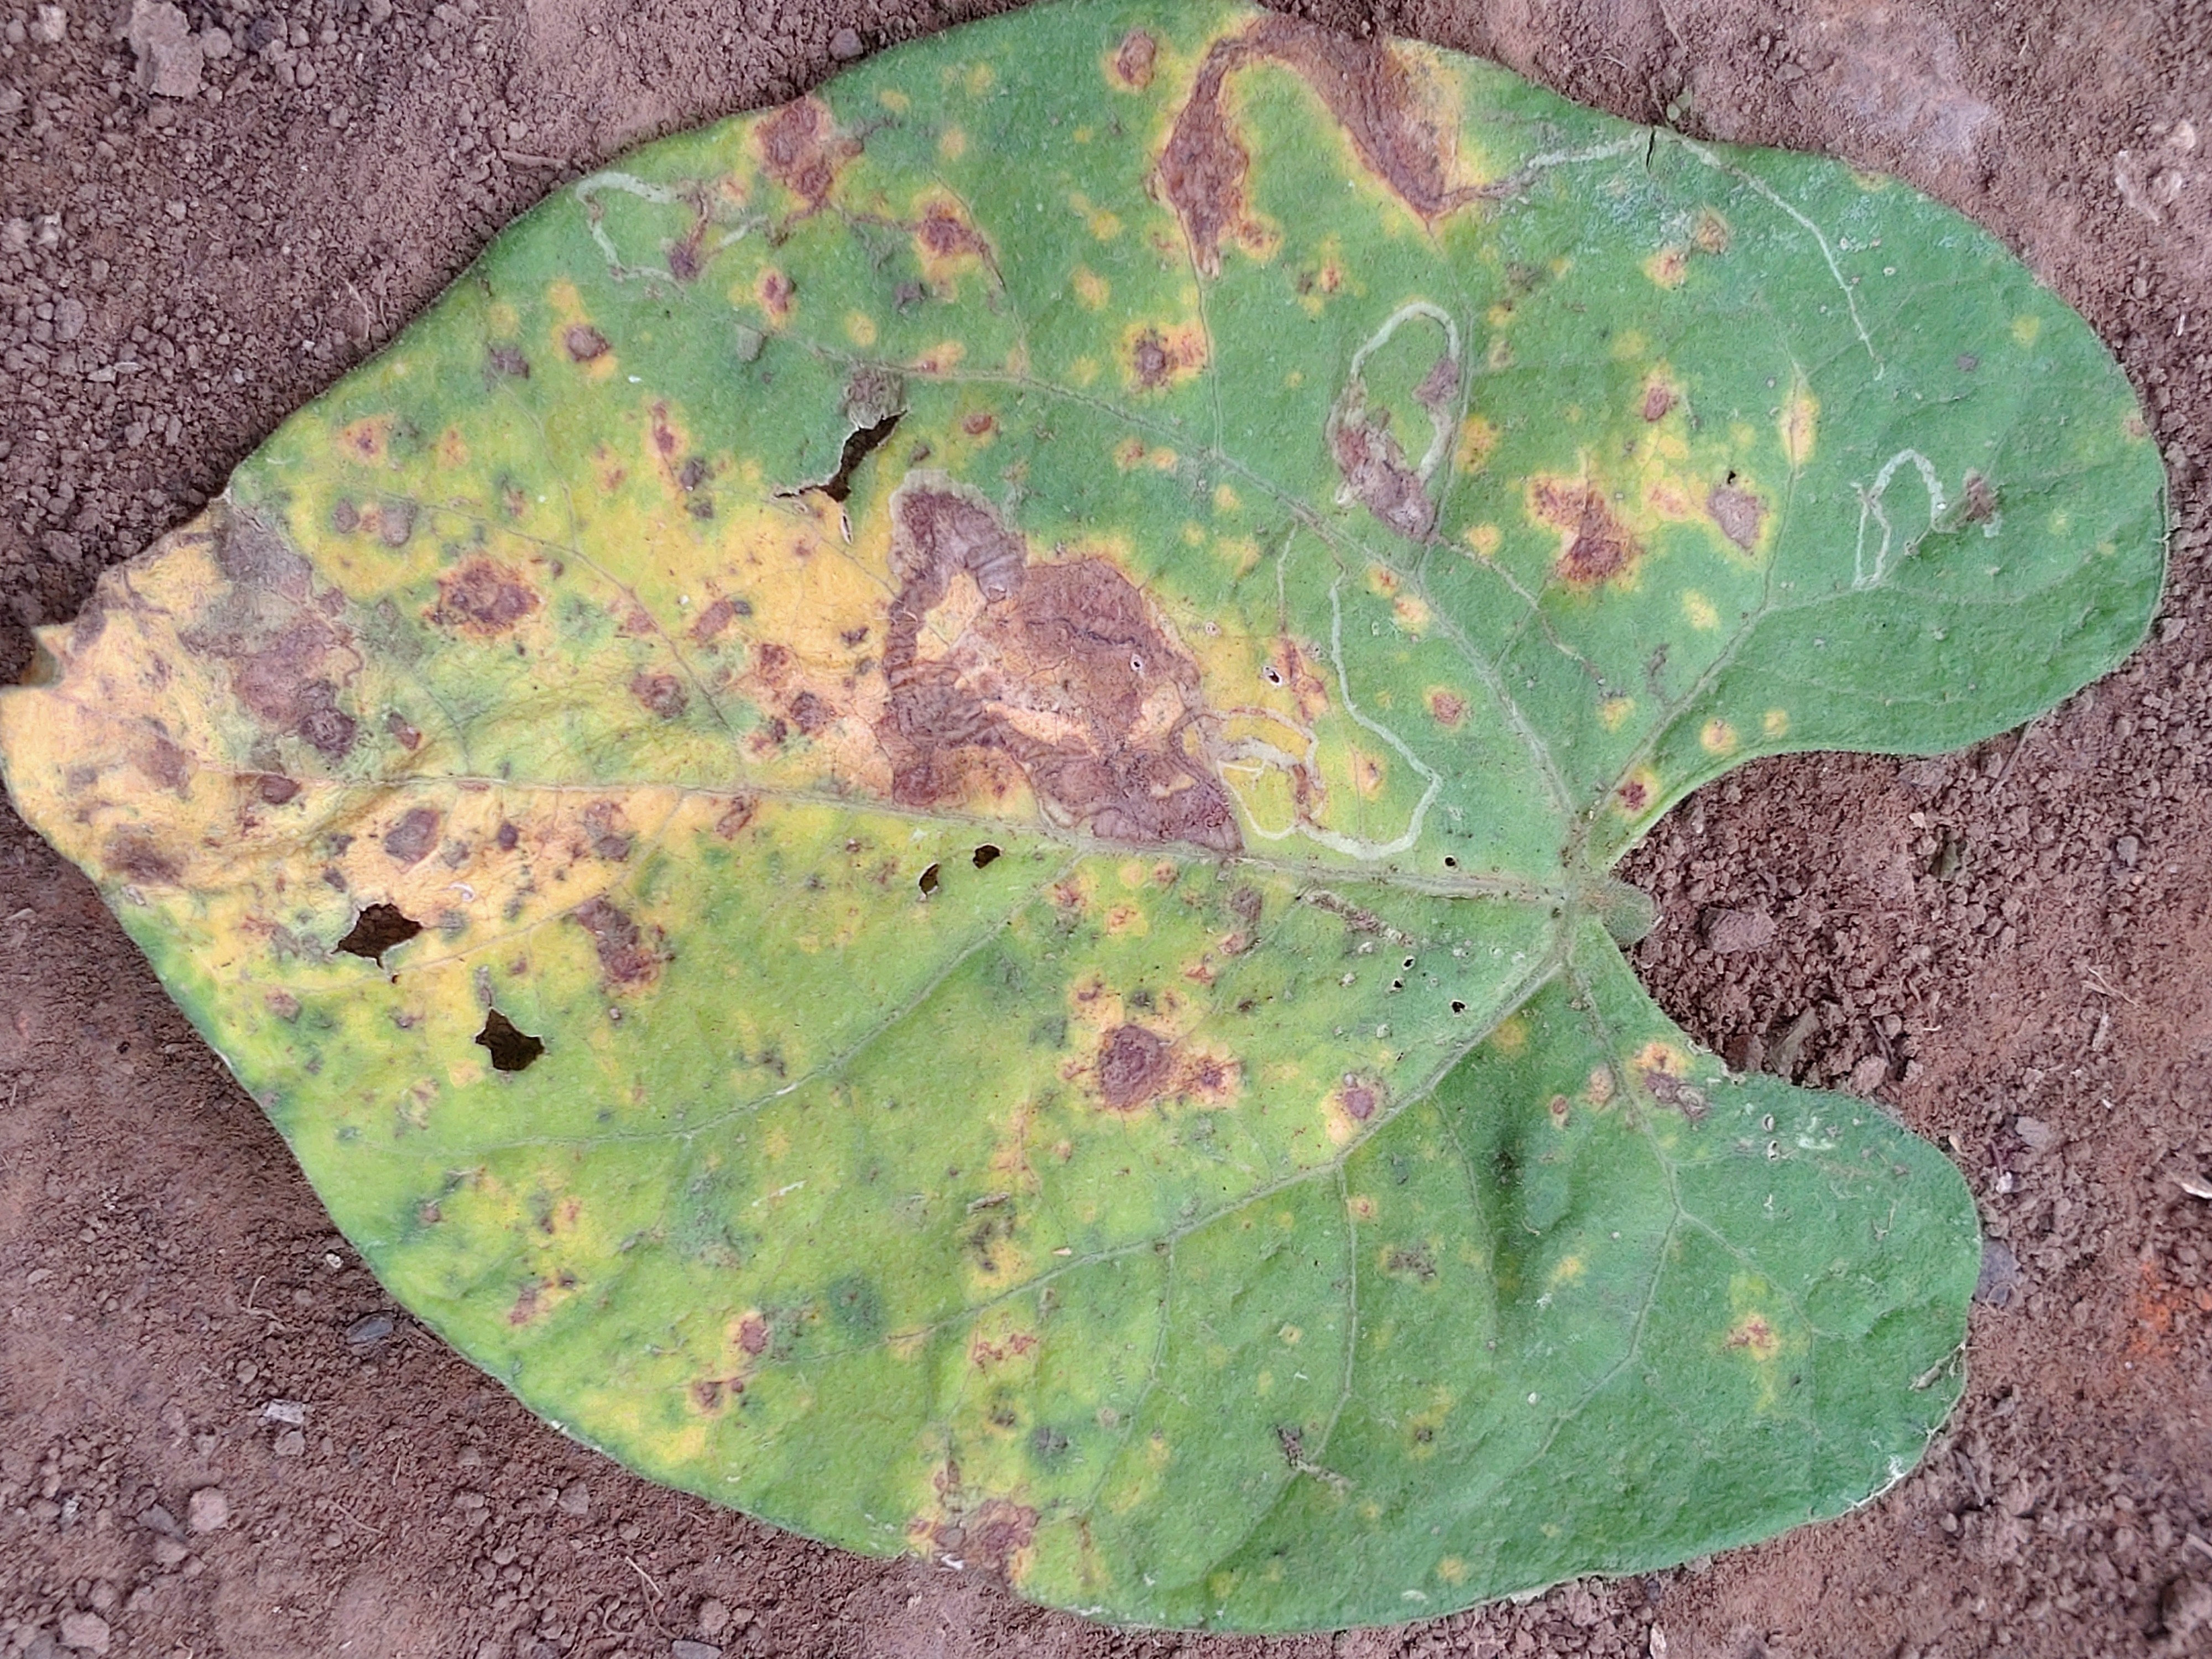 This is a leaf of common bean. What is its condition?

anthracnose
